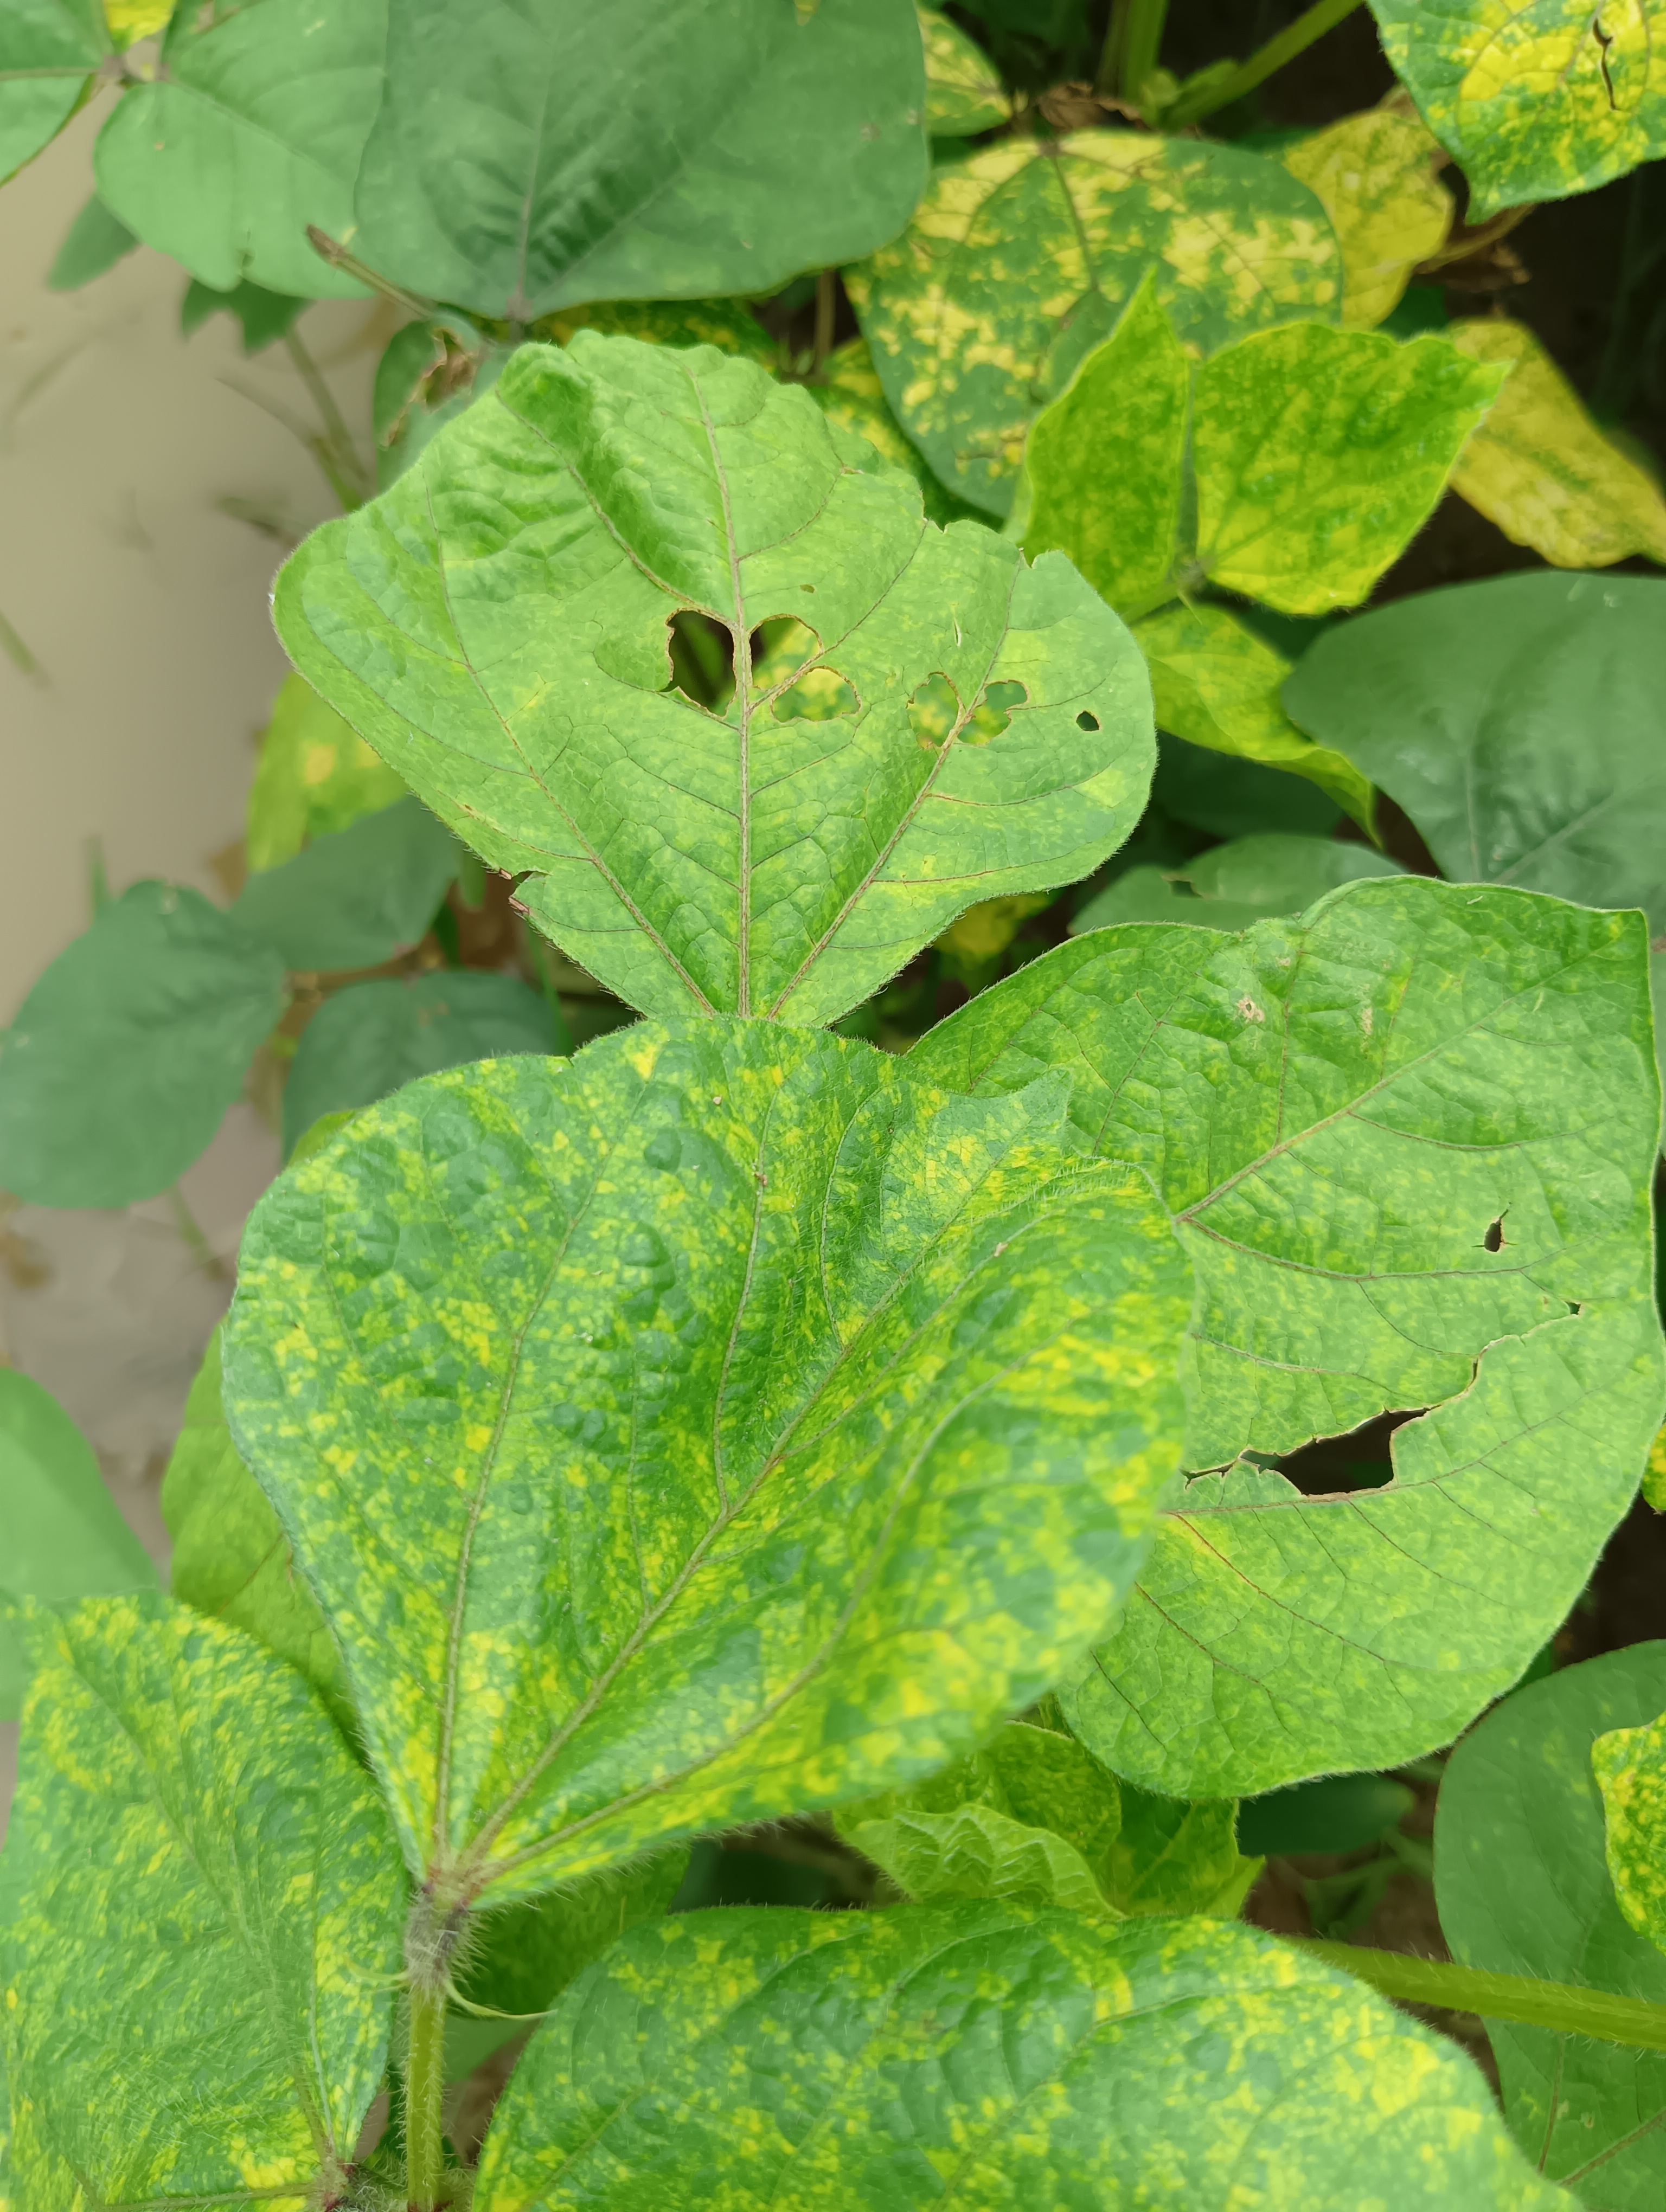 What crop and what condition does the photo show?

mungbean, yellow mosaic
